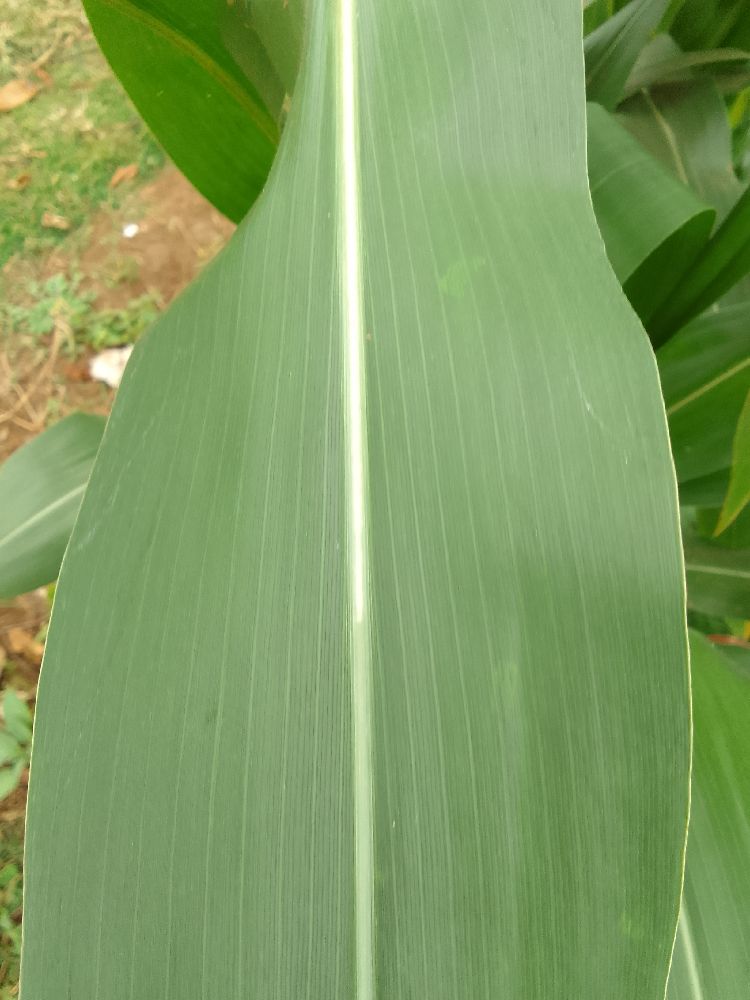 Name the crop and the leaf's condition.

maize, healthy
